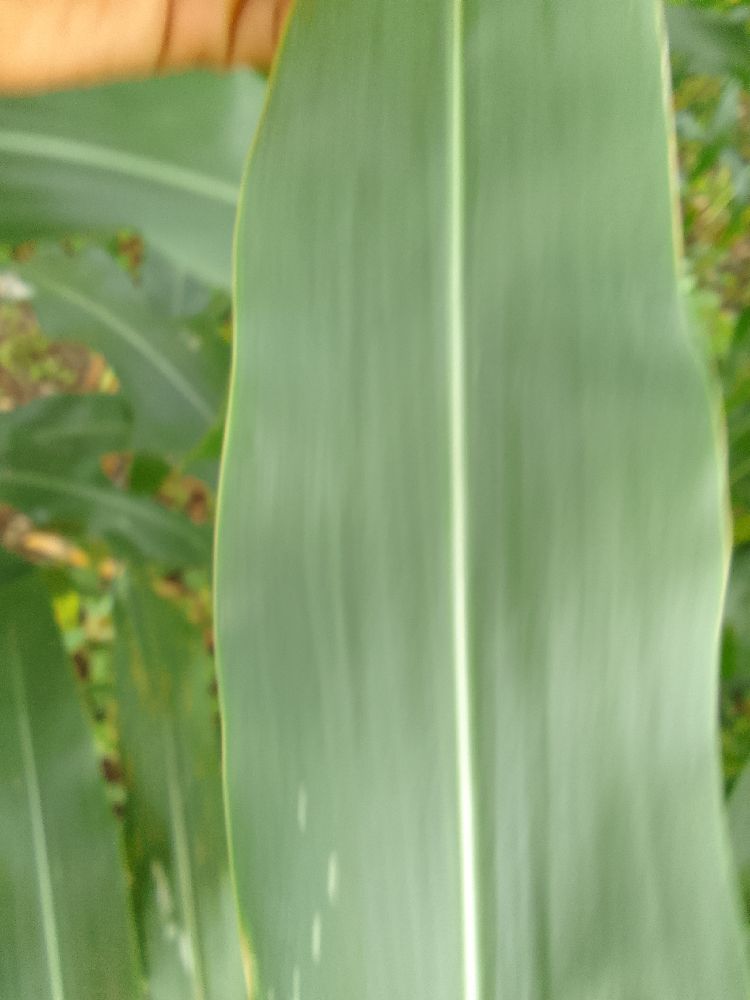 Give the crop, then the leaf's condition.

maize, healthy
